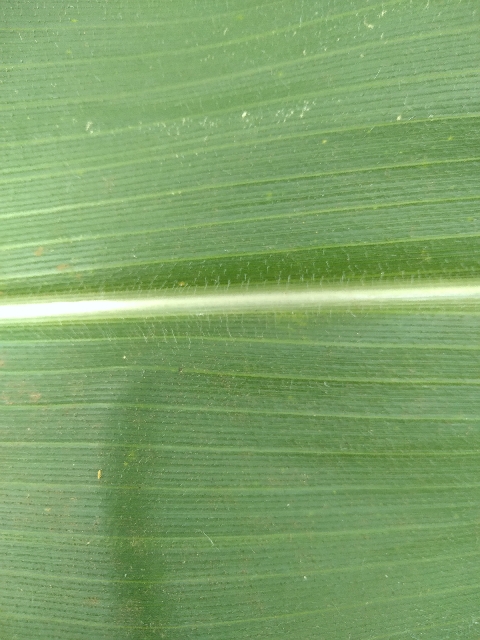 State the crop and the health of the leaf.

maize, healthy
